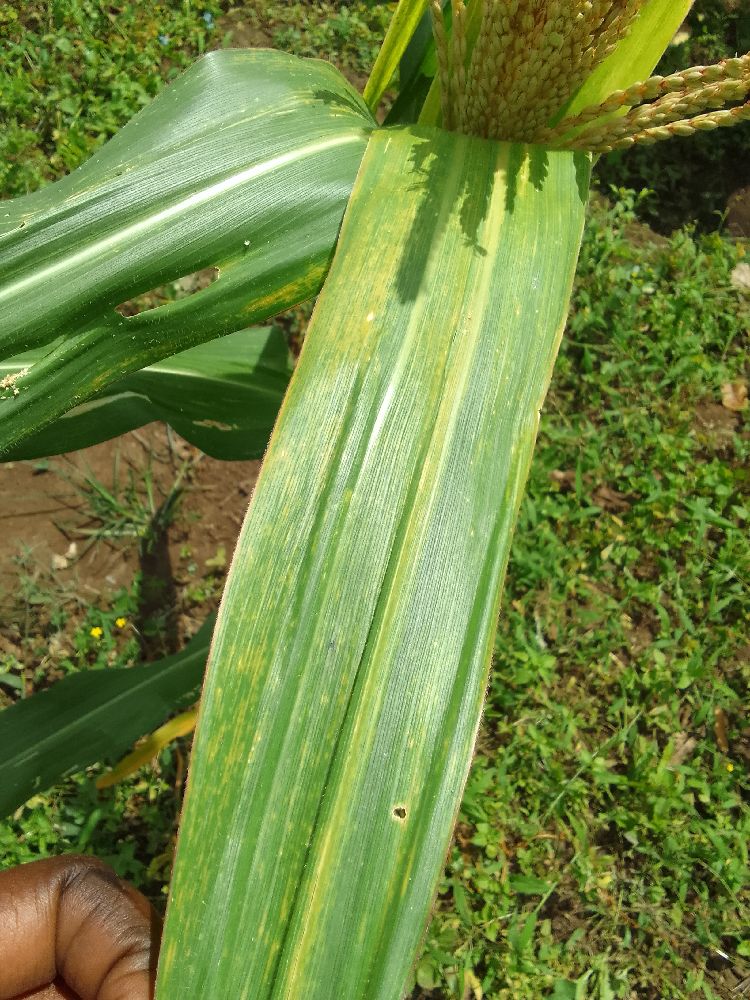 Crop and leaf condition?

maize, maize lethal necrosis
